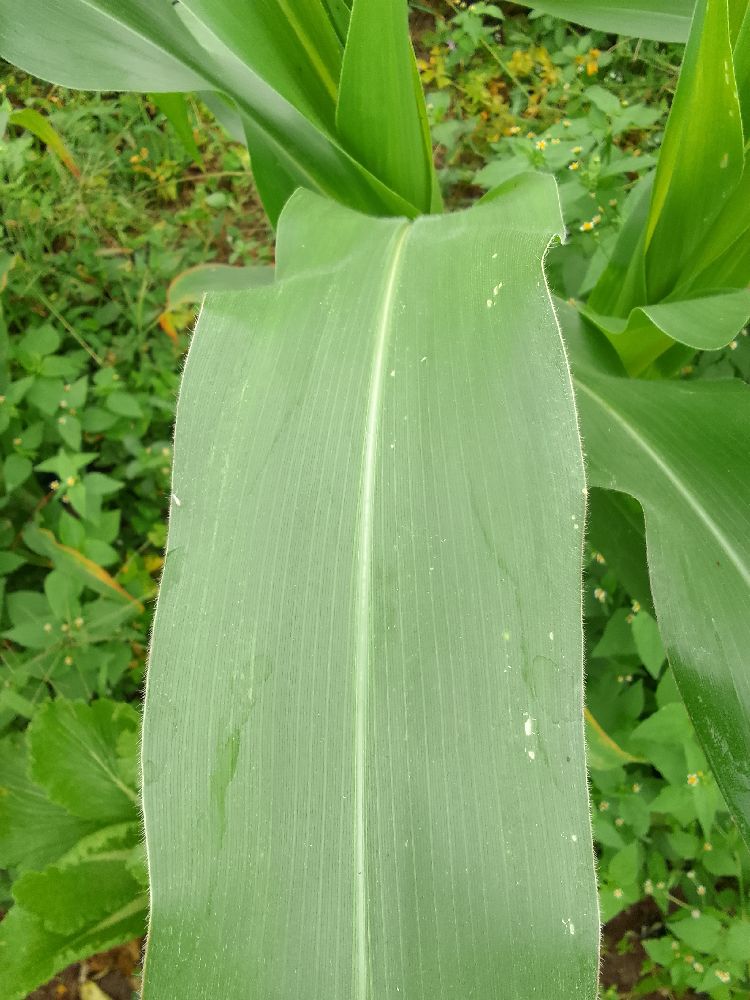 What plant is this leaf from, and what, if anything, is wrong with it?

maize, healthy
